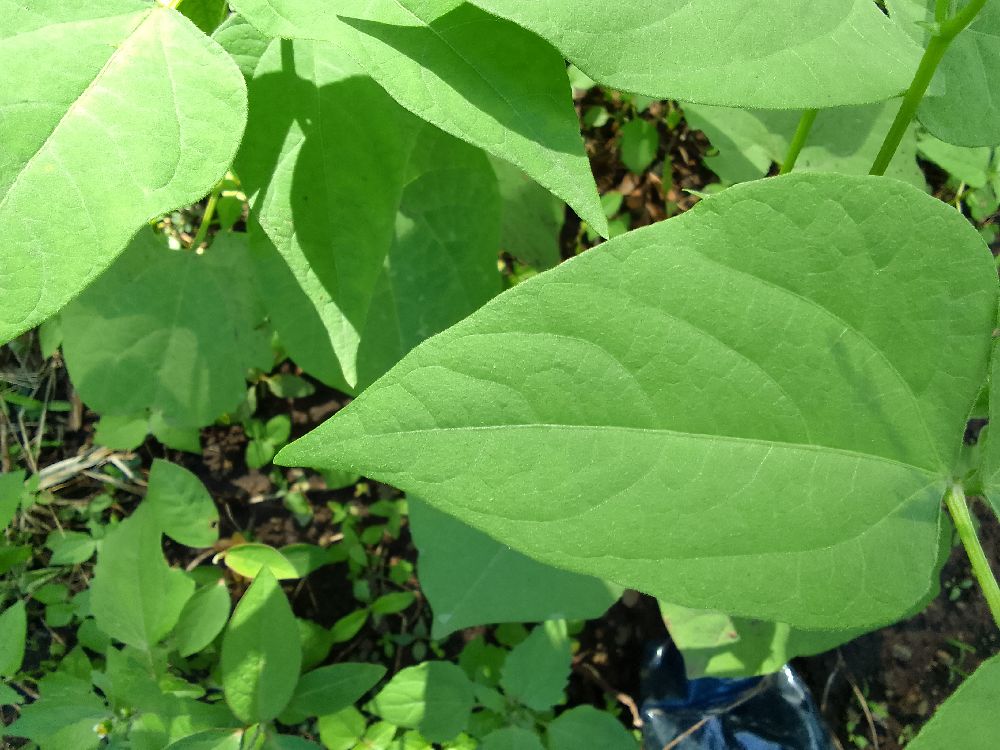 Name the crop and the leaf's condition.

common bean, healthy
